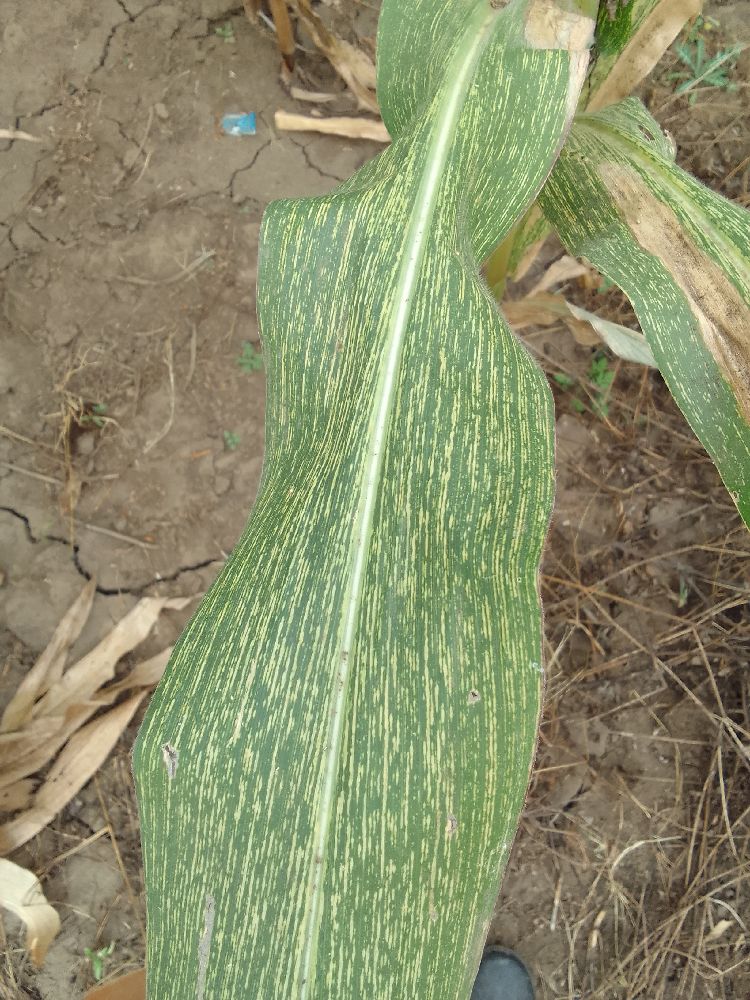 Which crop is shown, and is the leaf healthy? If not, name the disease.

maize, maize streak virus
